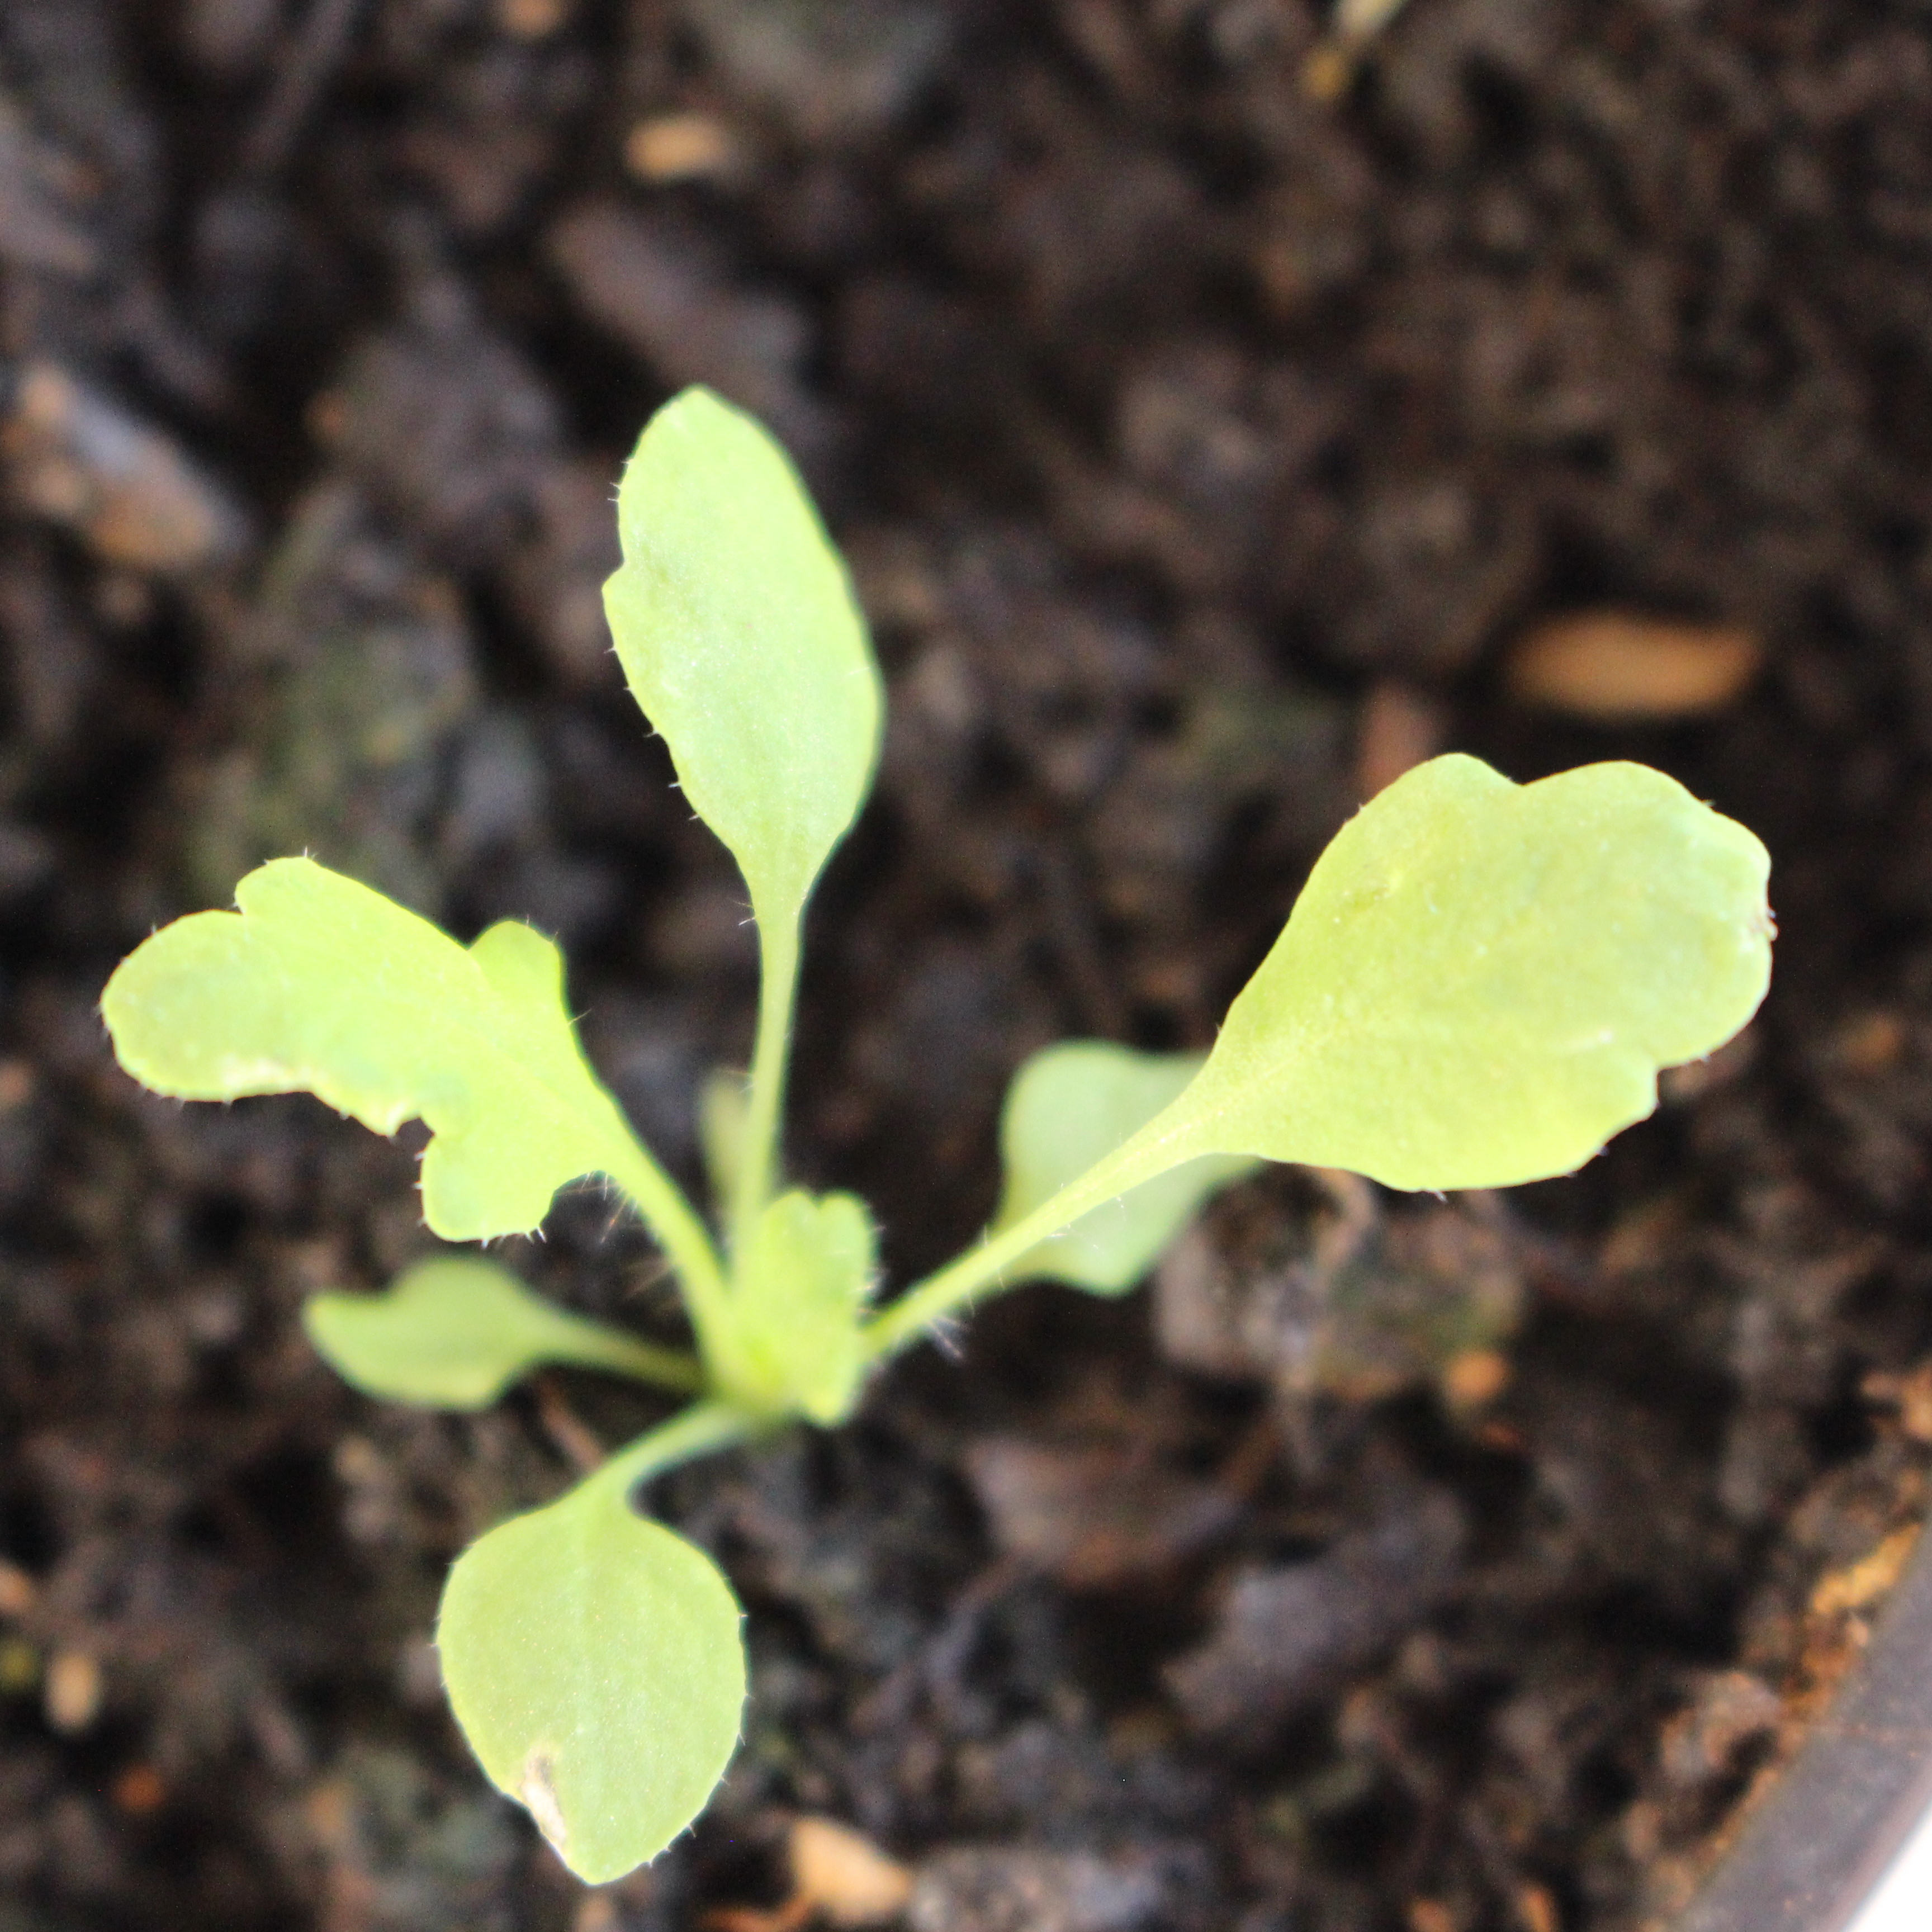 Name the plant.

Papaver rhoeas
